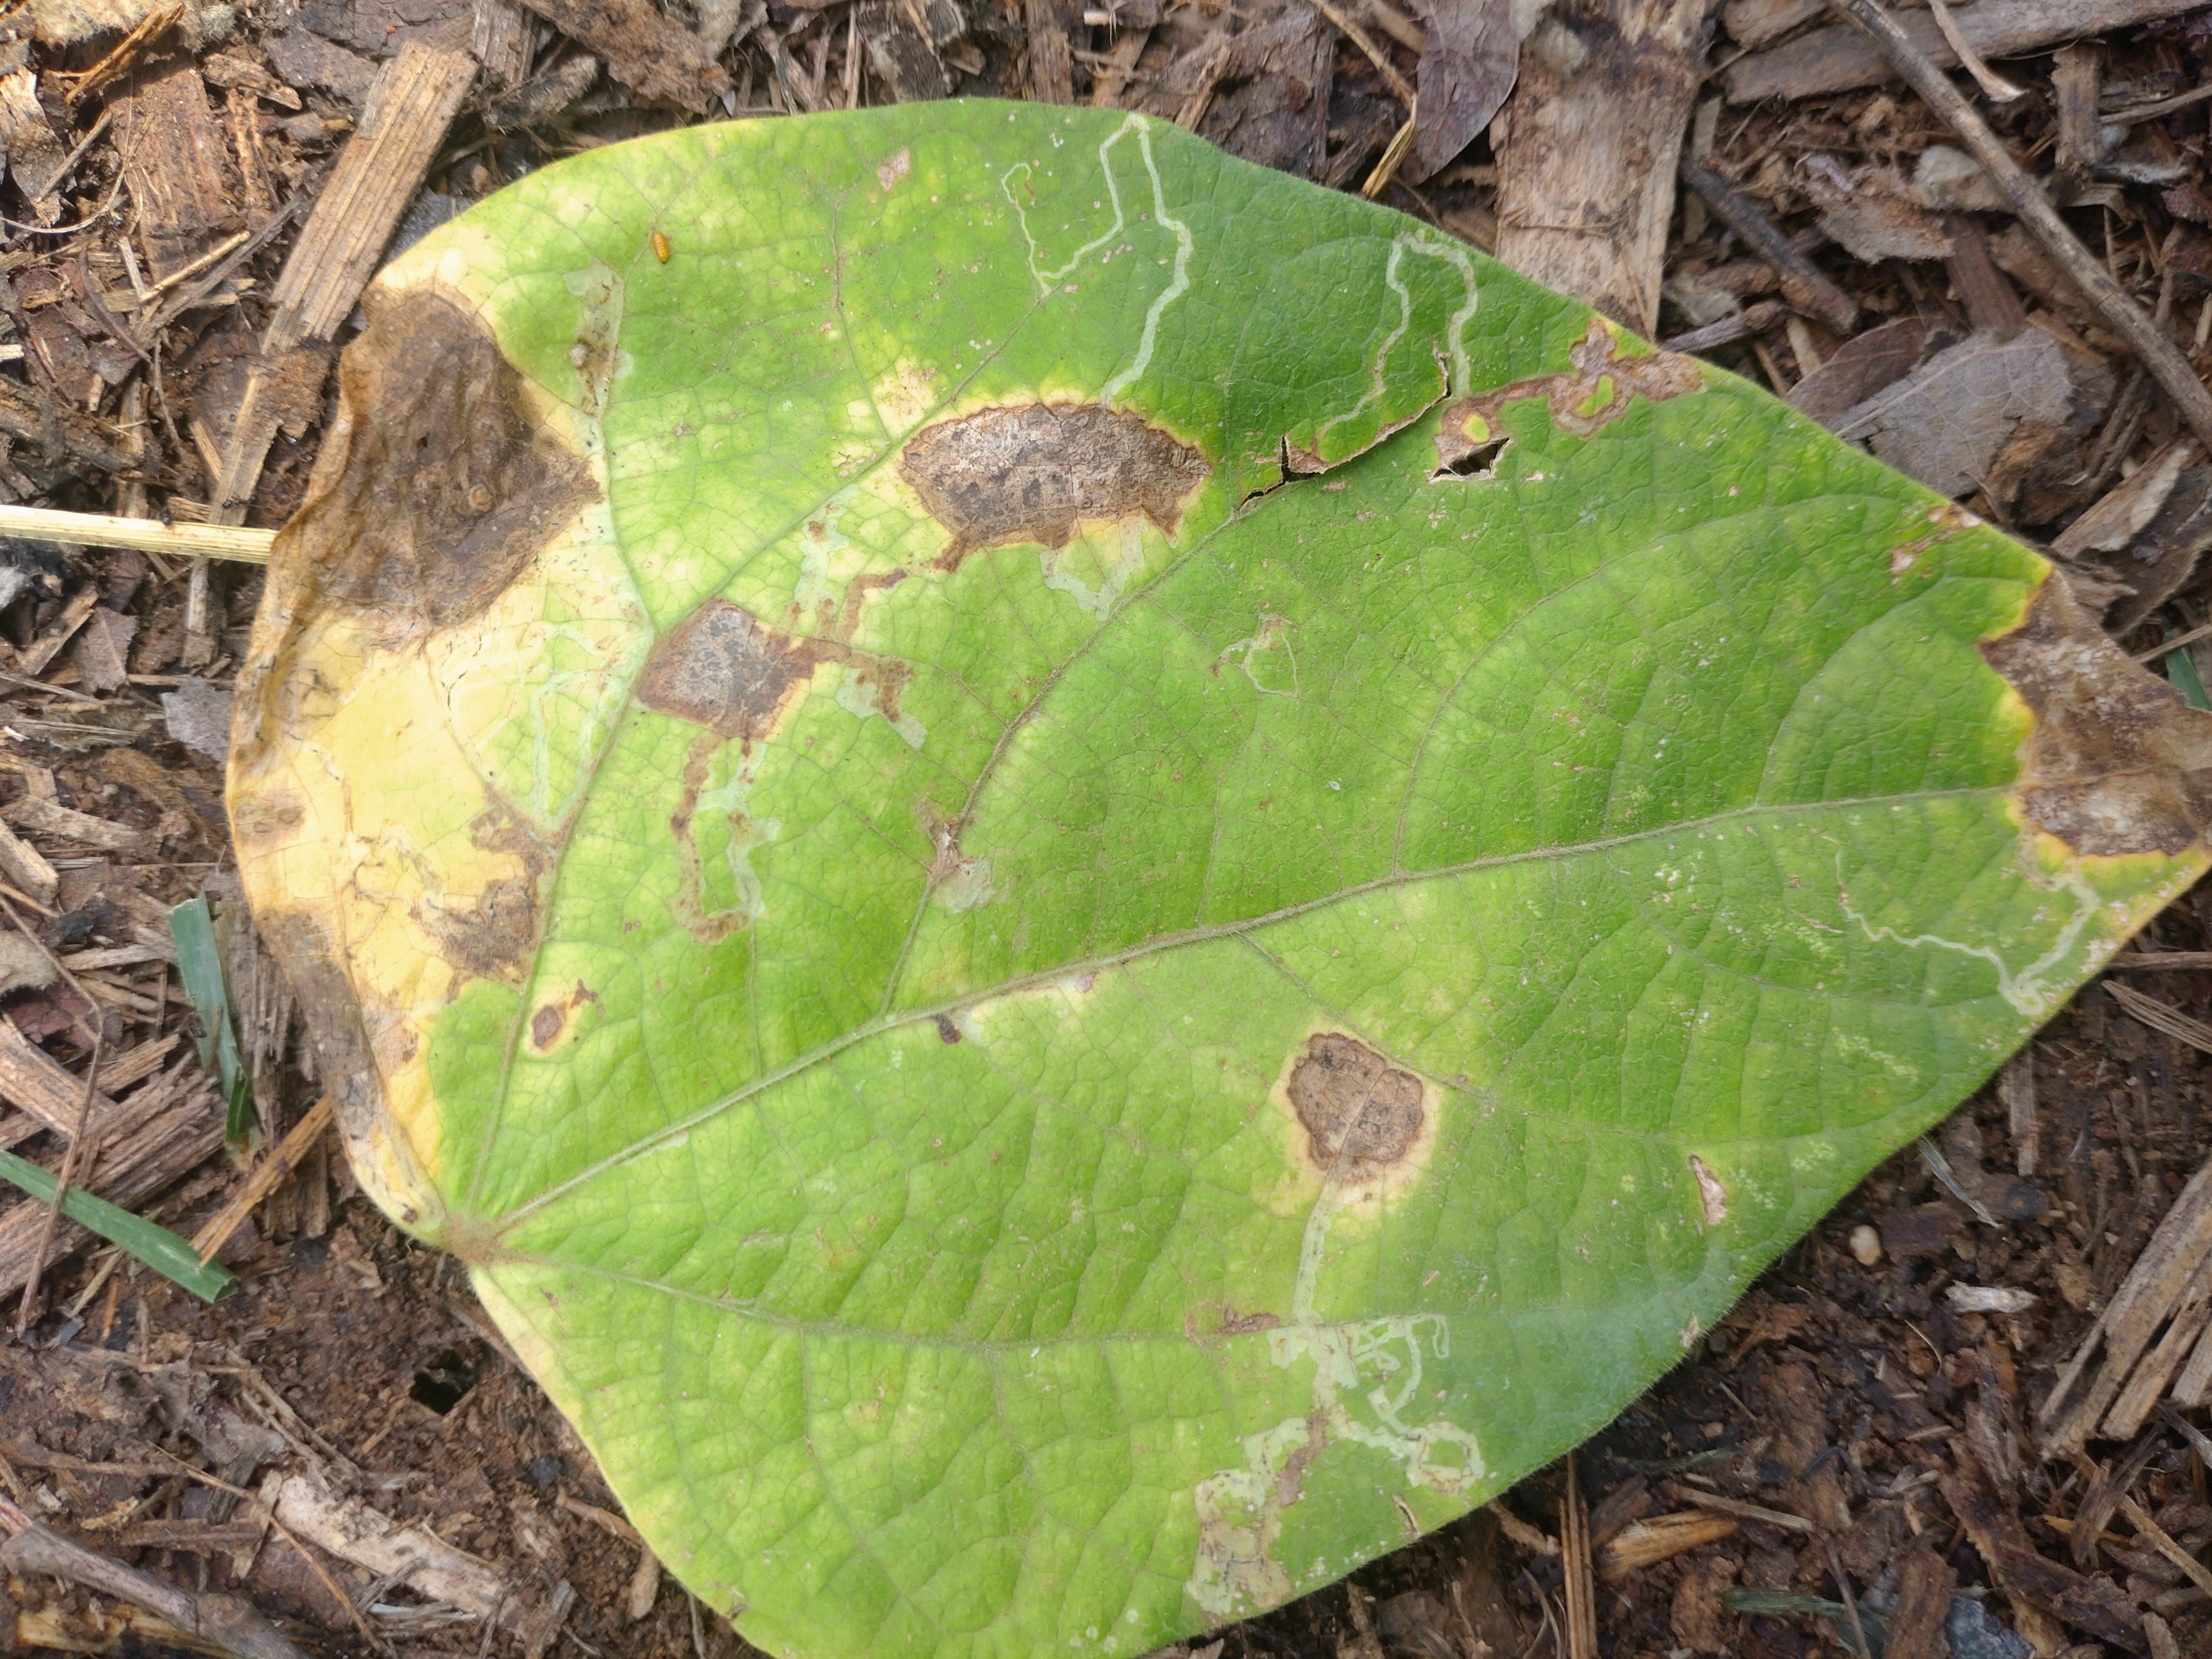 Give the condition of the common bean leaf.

anthracnose
